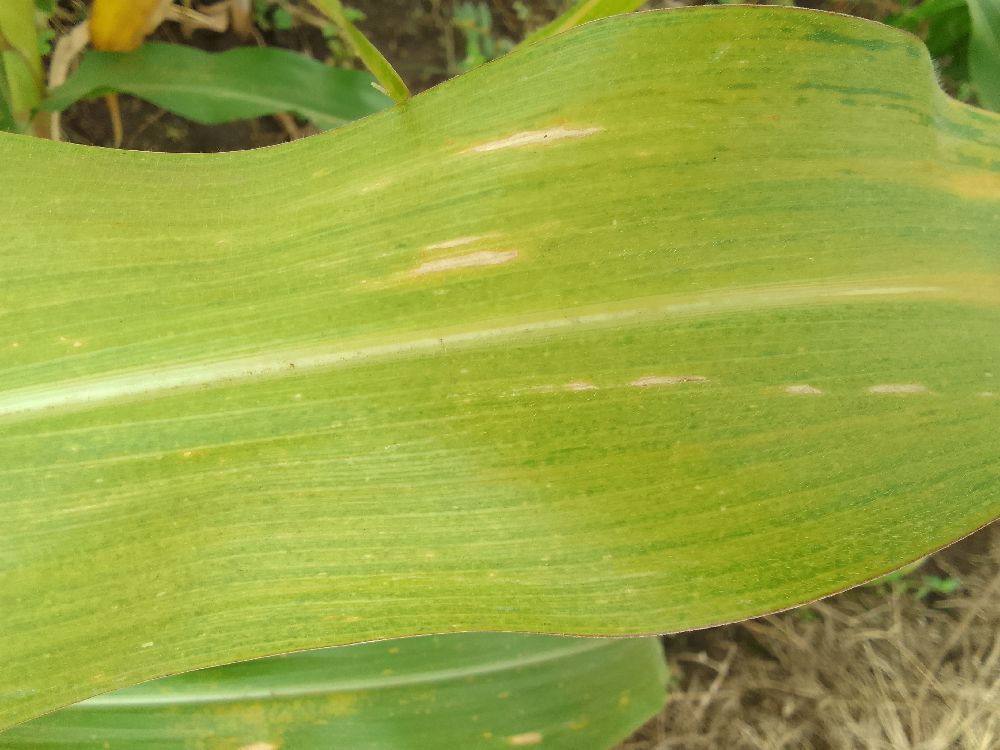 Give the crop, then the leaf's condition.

maize, maize lethal necrosis
